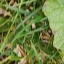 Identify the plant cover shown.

structured weed
